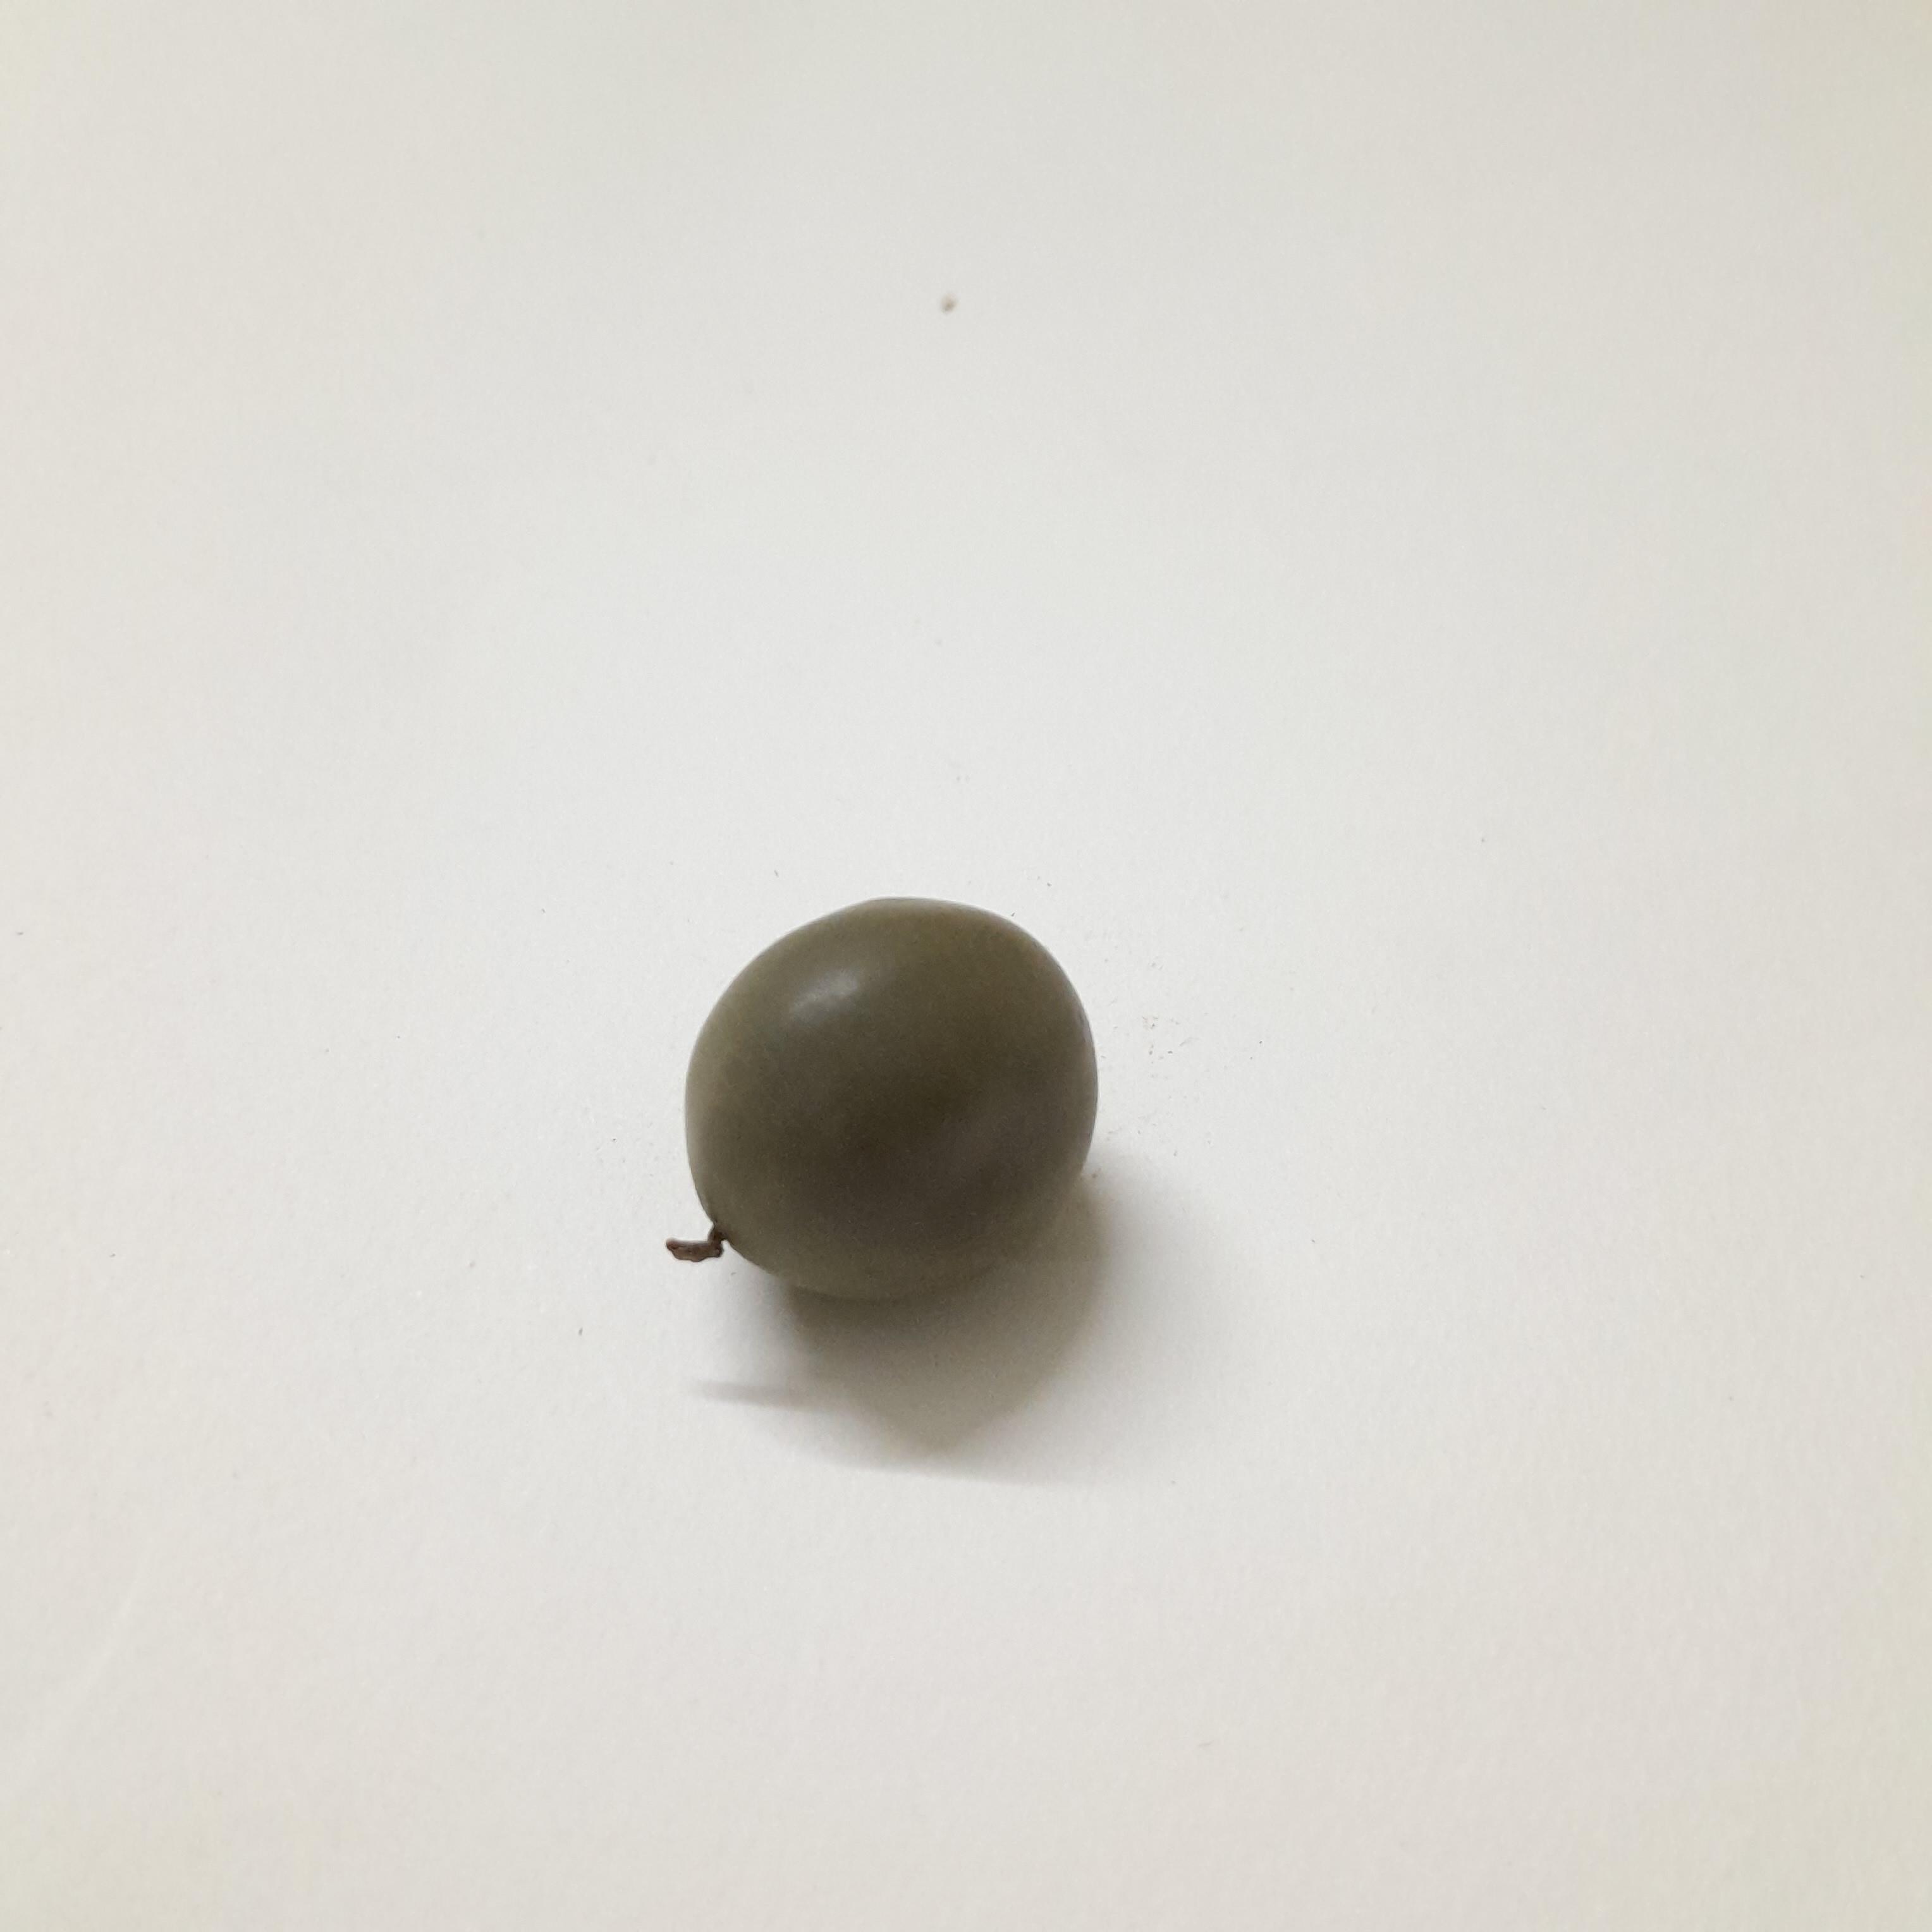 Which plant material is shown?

sagargota
